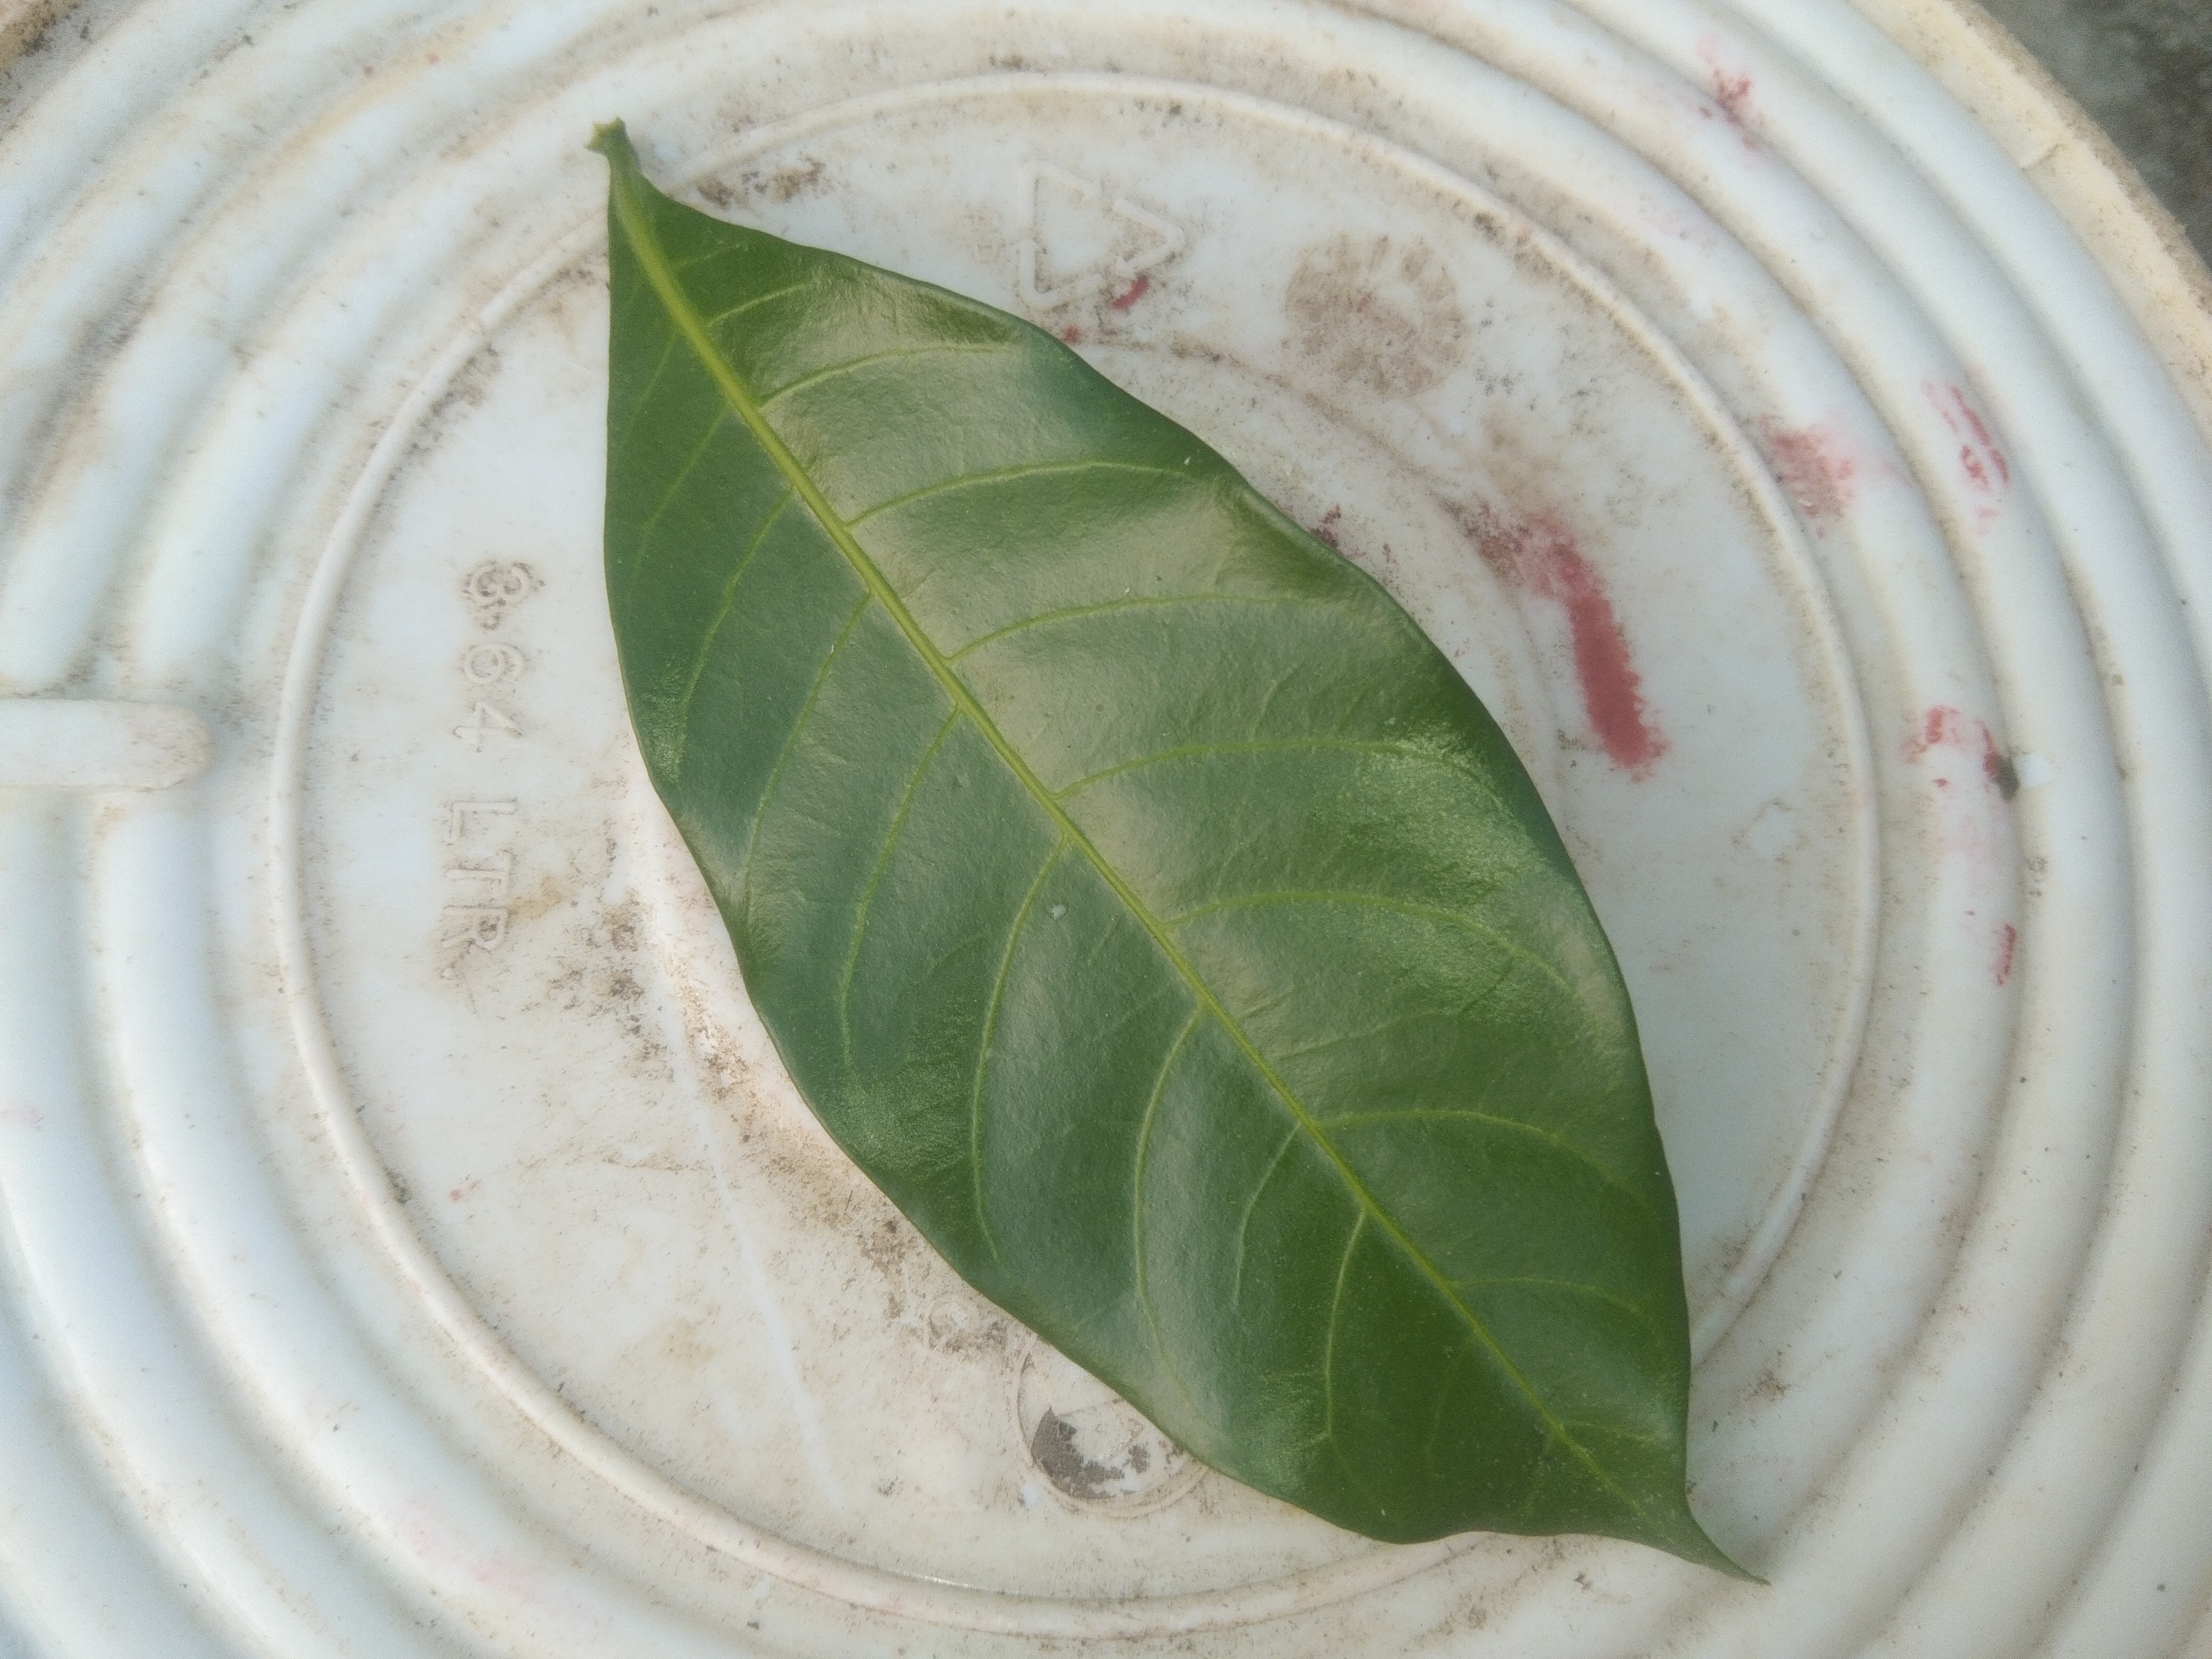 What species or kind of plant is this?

togor
